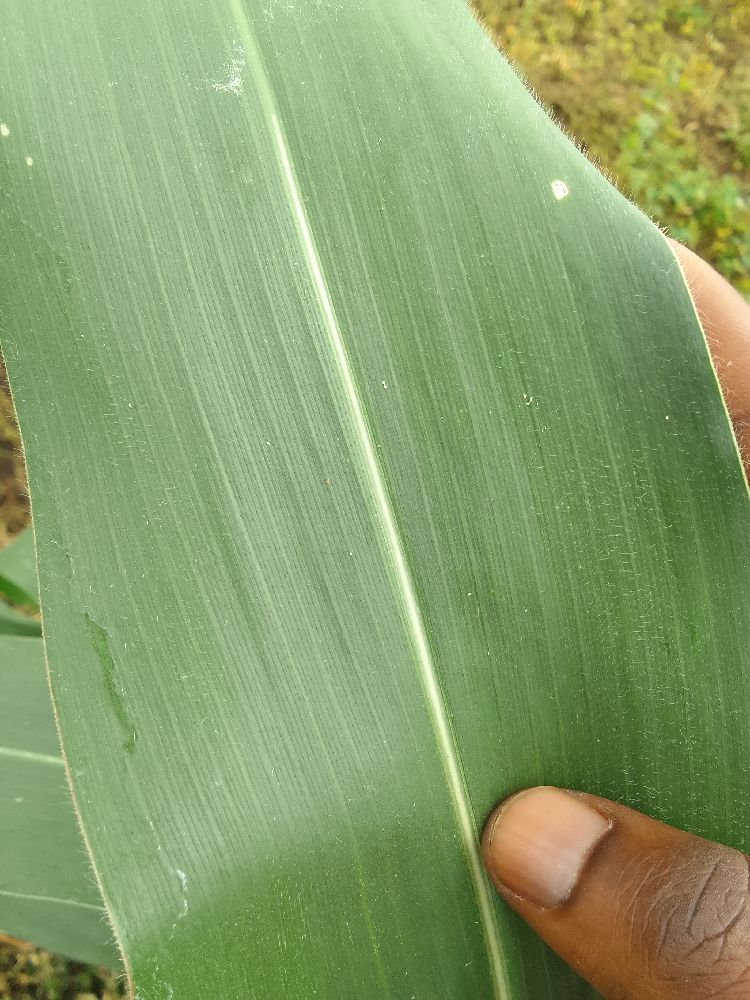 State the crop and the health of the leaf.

maize, healthy
